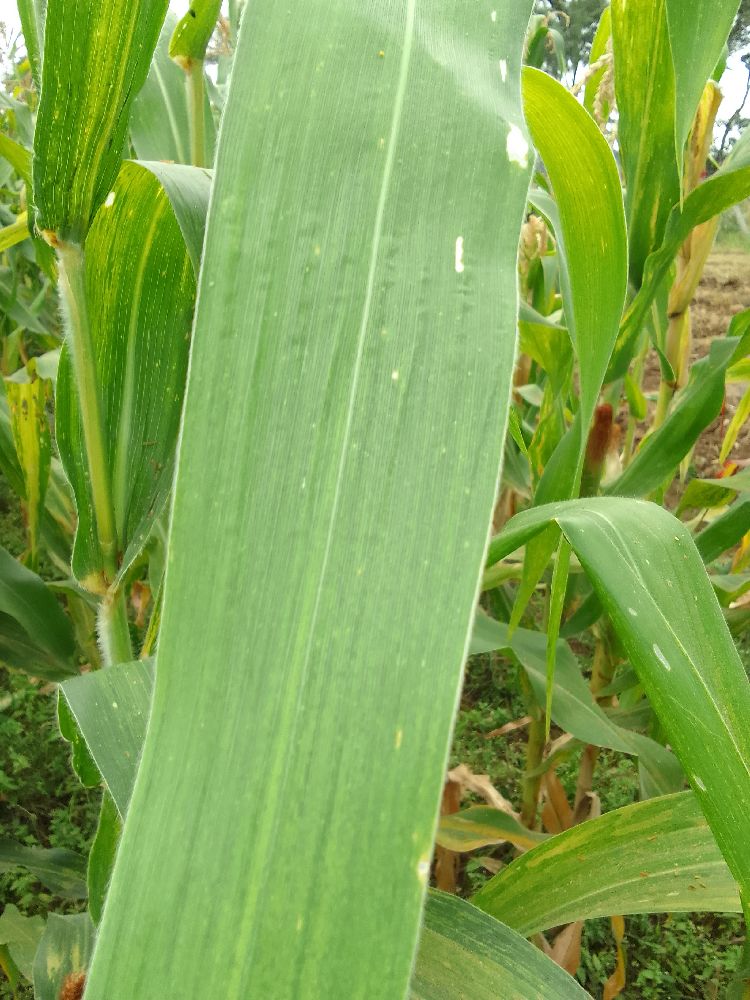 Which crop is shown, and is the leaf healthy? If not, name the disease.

maize, maize lethal necrosis
